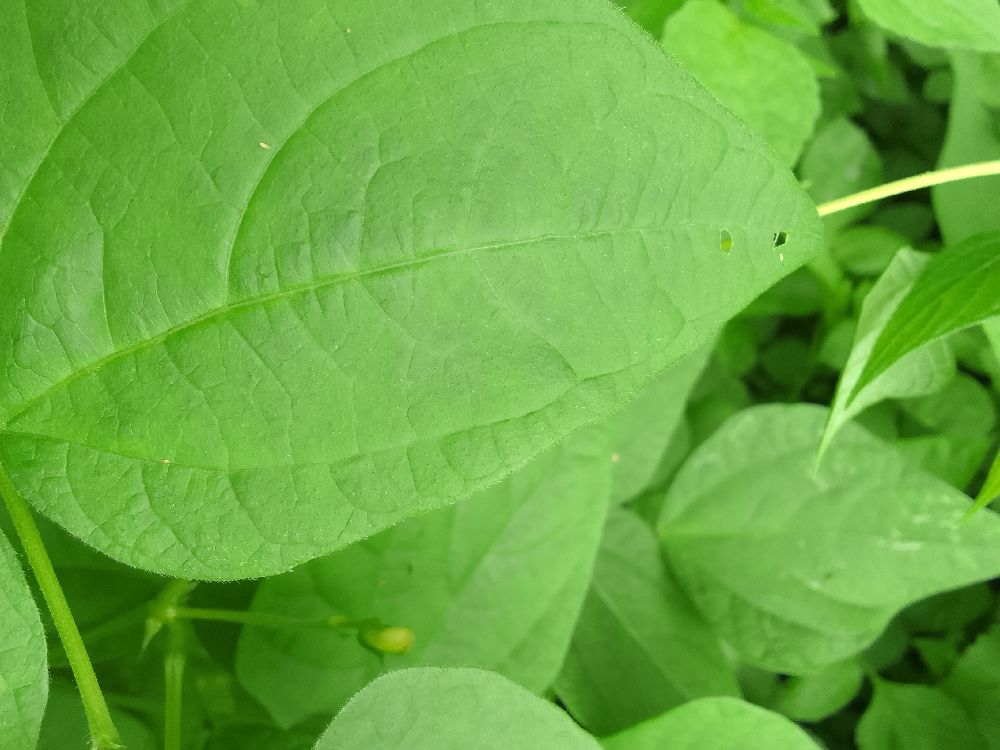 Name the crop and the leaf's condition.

common bean, healthy
